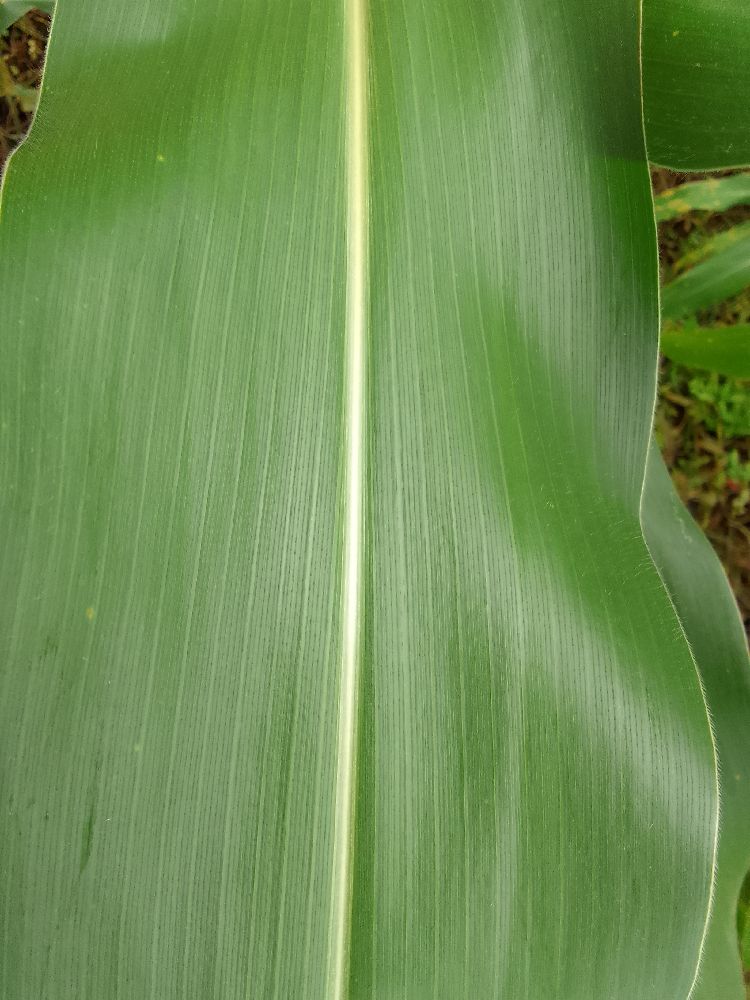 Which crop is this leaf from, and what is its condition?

maize, healthy
